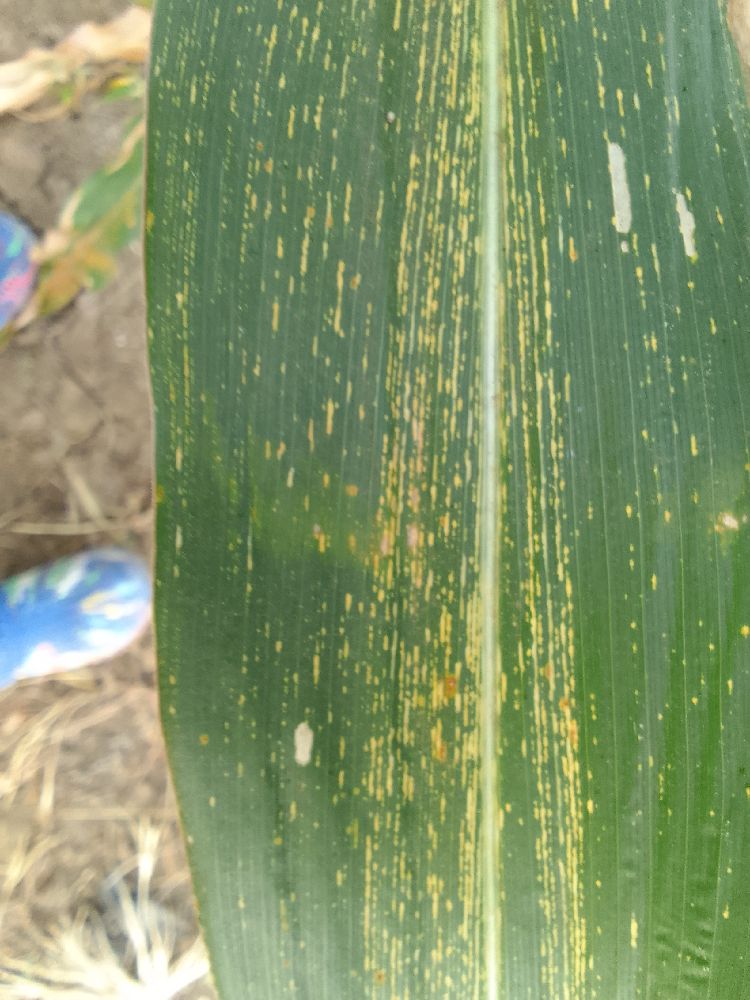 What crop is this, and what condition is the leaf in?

maize, maize streak virus
